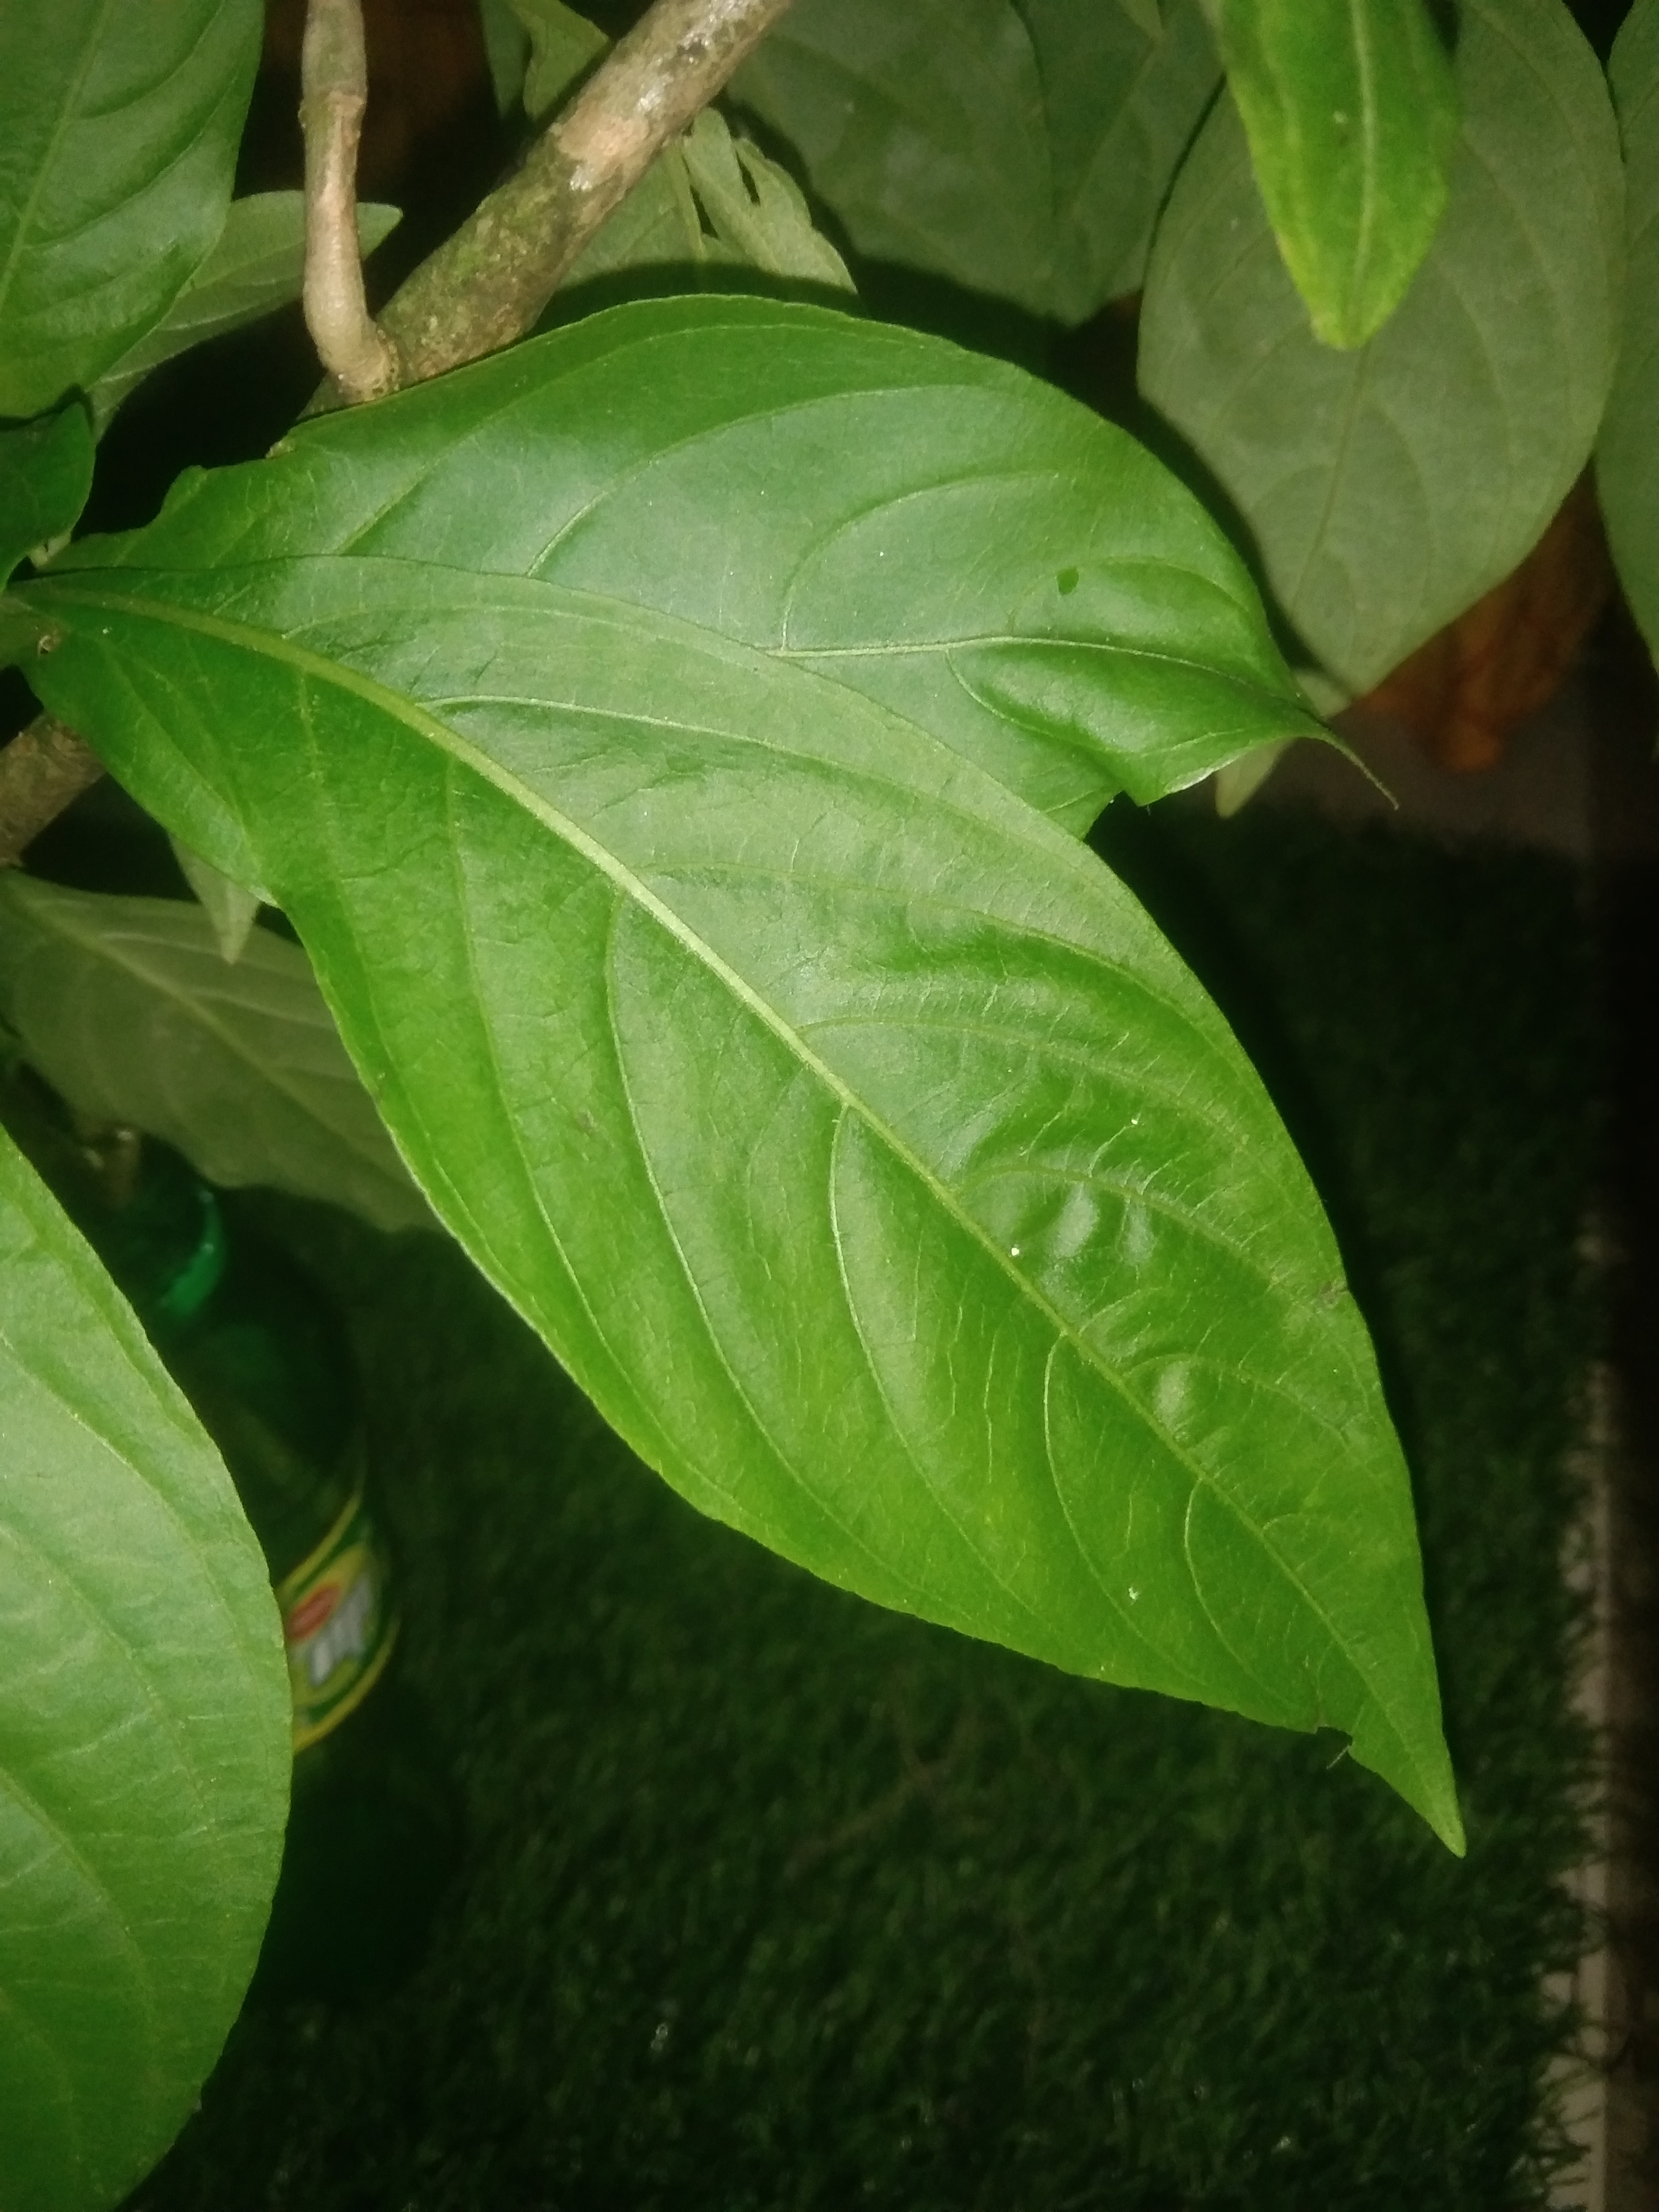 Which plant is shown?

vasaka
